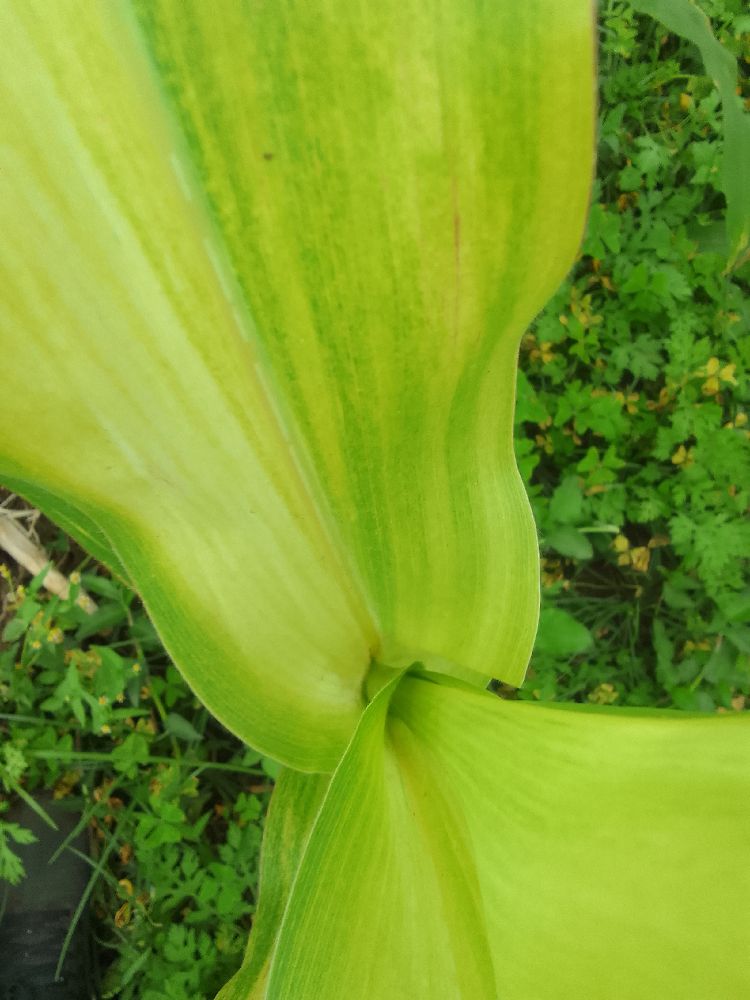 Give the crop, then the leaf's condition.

maize, maize lethal necrosis
